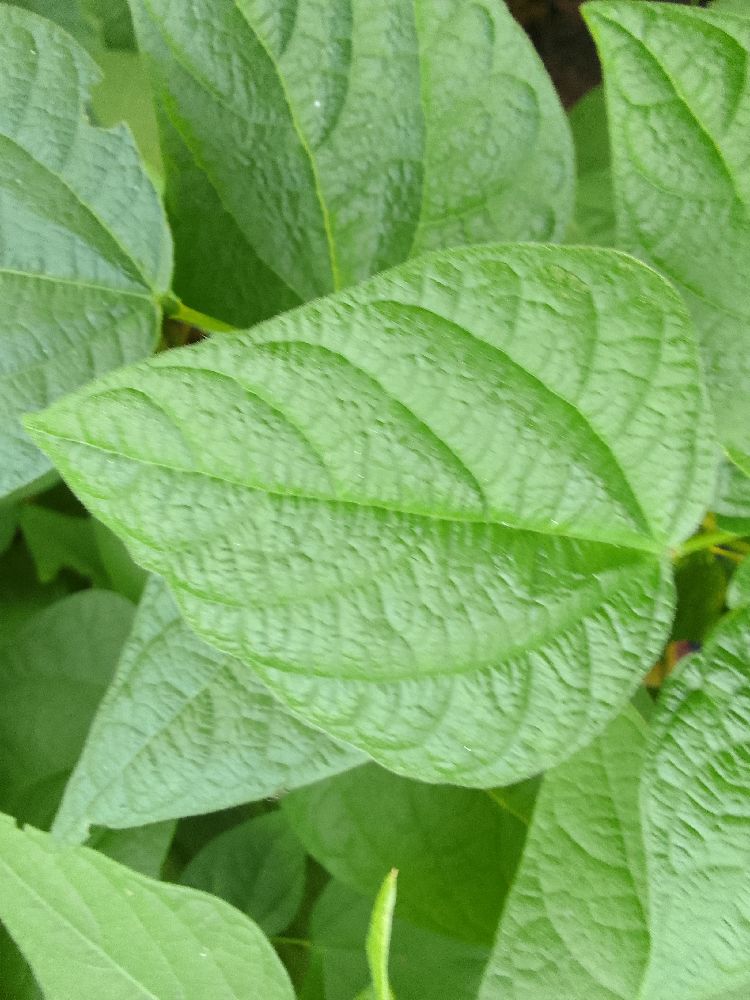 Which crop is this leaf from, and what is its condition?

common bean, healthy
